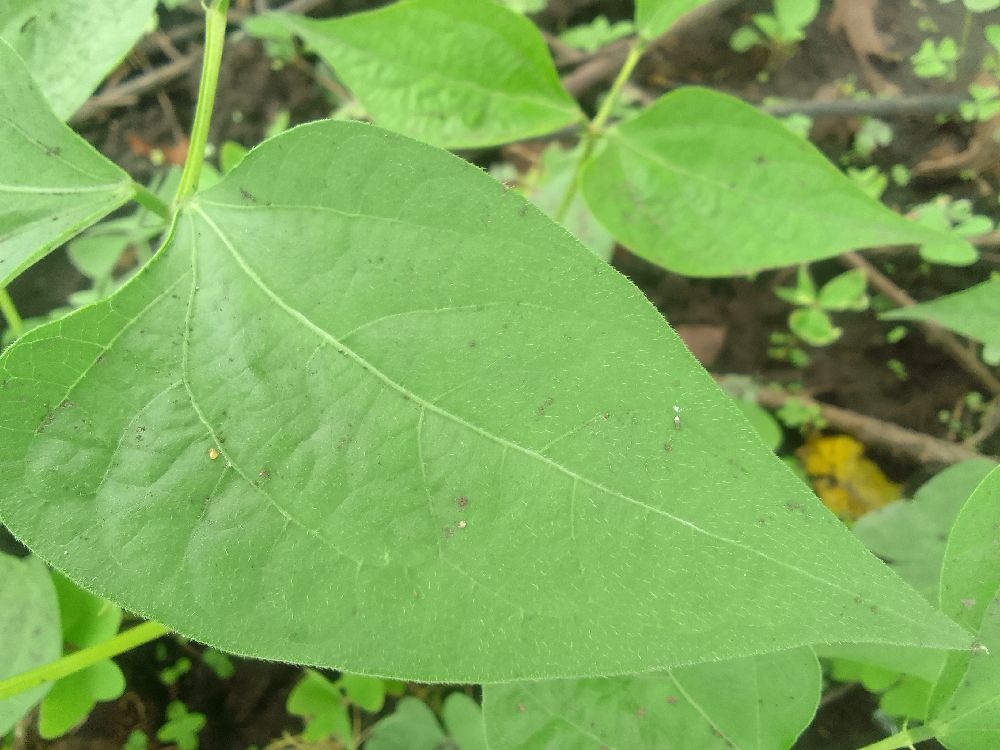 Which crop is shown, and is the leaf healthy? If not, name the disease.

common bean, healthy
